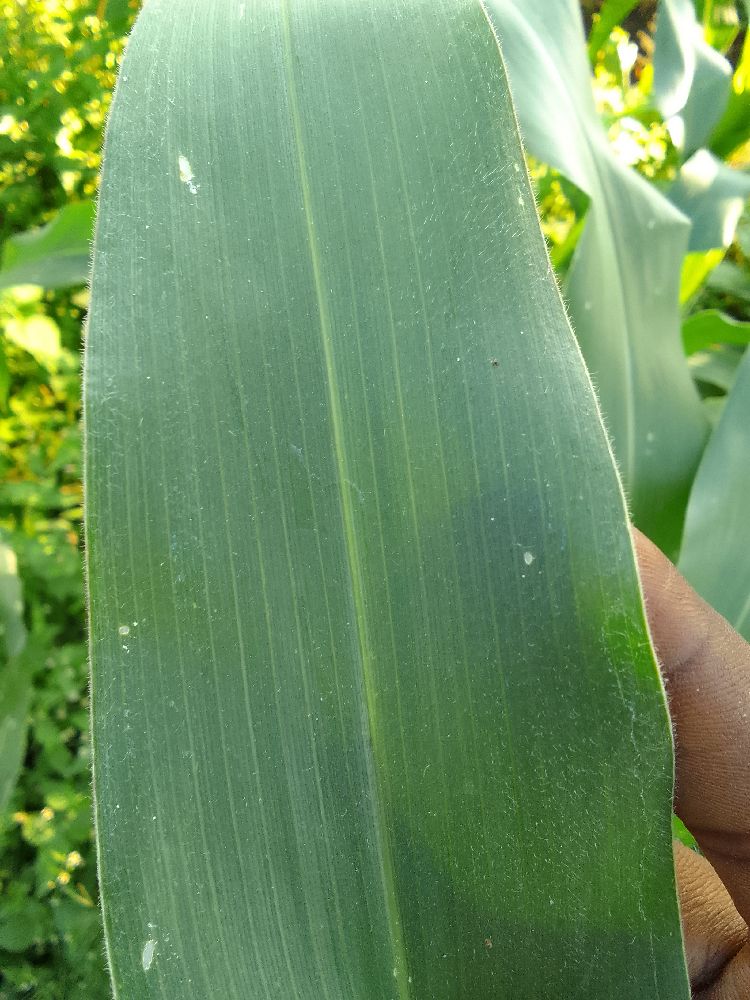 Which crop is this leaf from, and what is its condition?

maize, healthy
